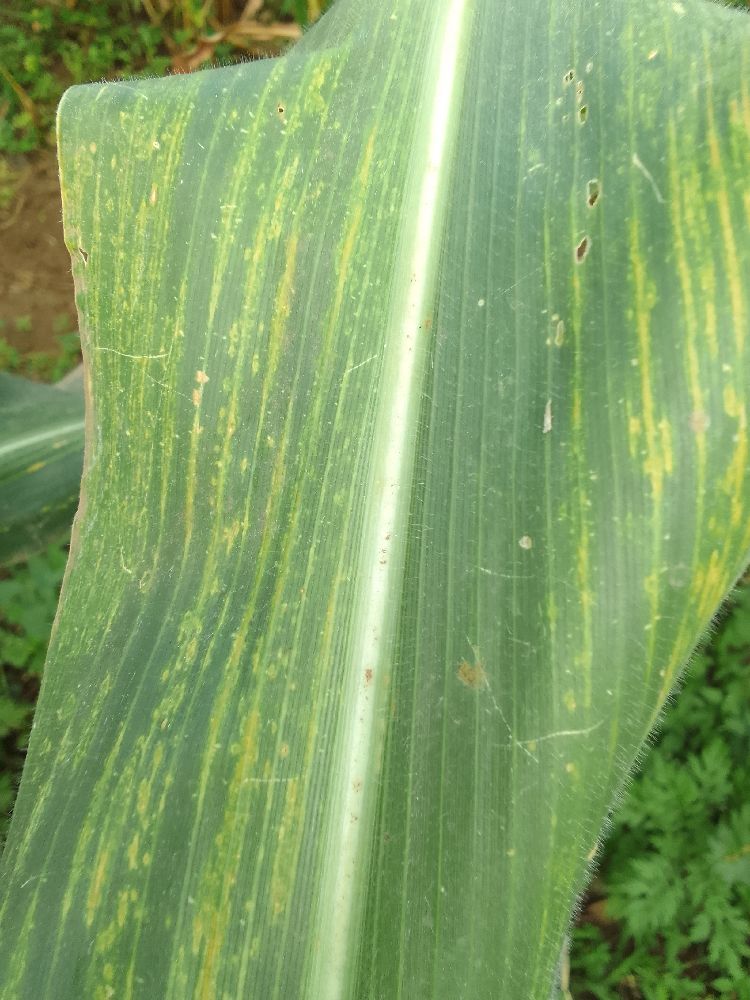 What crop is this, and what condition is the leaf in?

maize, maize lethal necrosis
